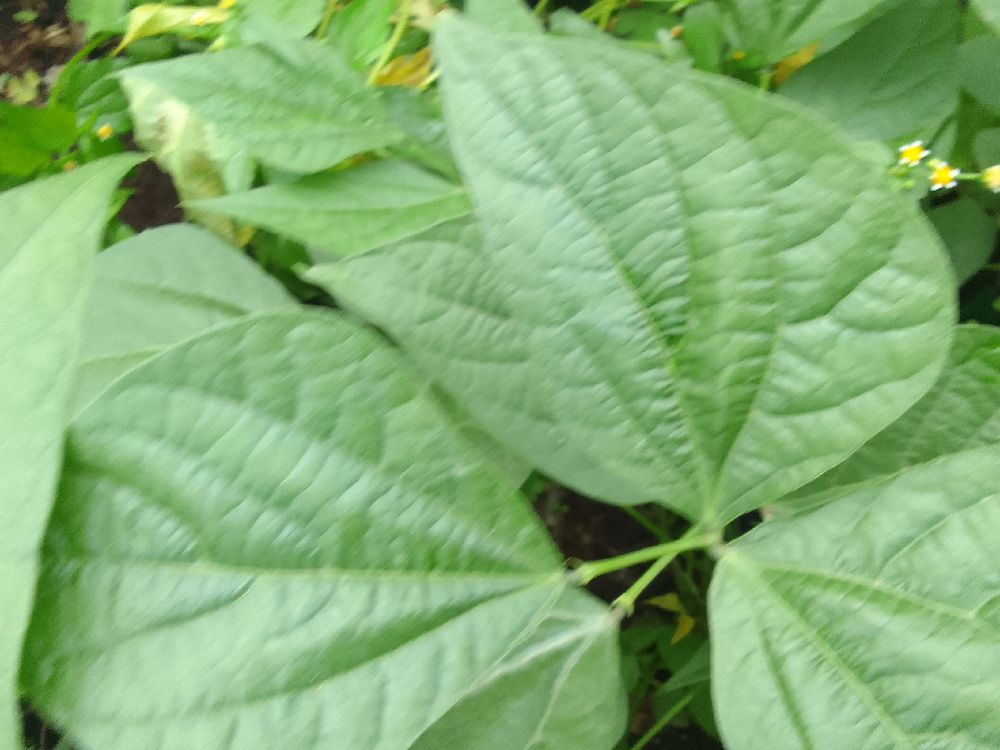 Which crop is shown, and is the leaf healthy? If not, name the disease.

common bean, healthy
